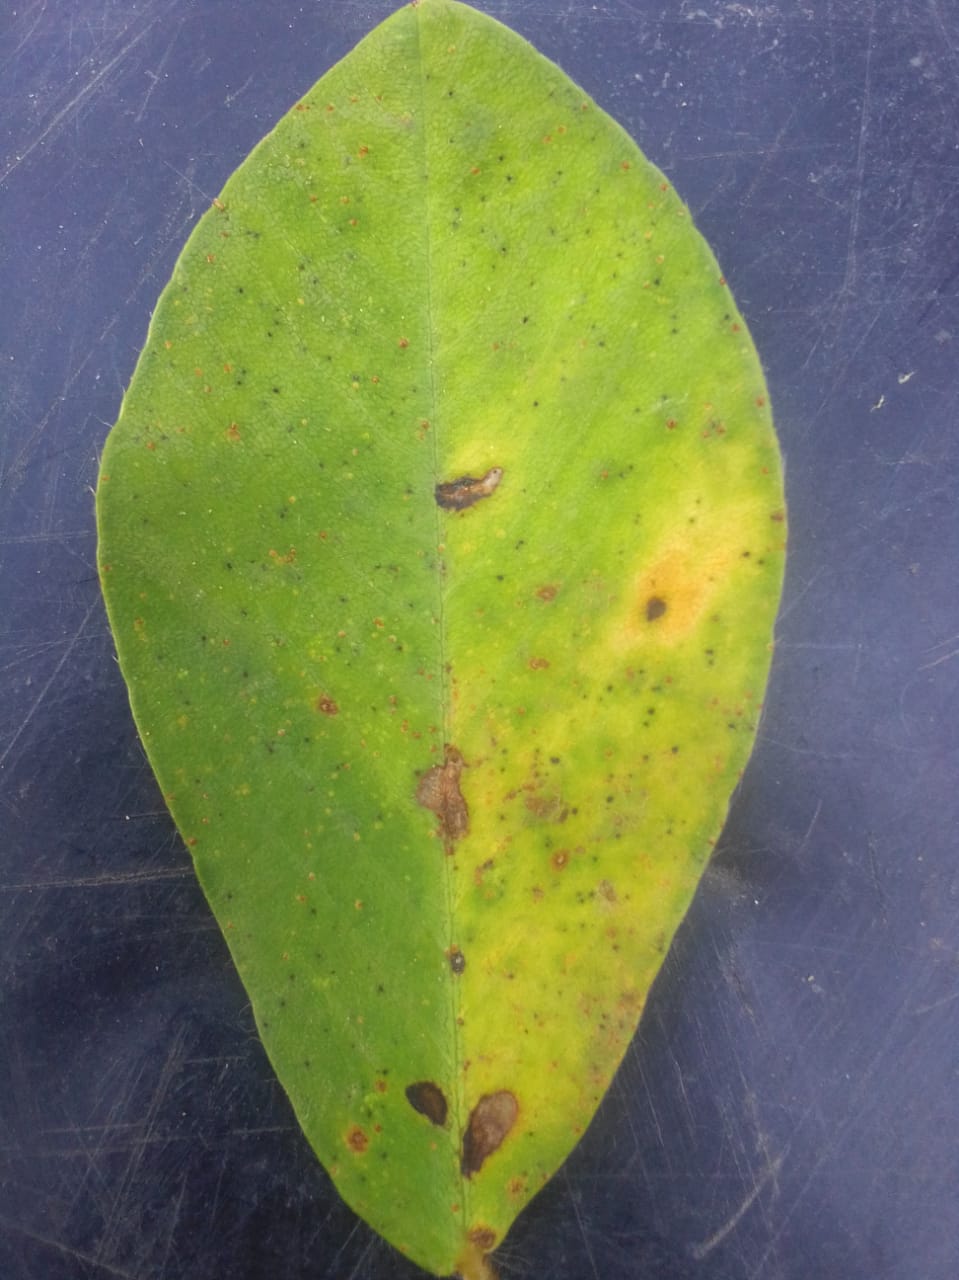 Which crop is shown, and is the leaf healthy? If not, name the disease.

peanut, phoma arachidicola
